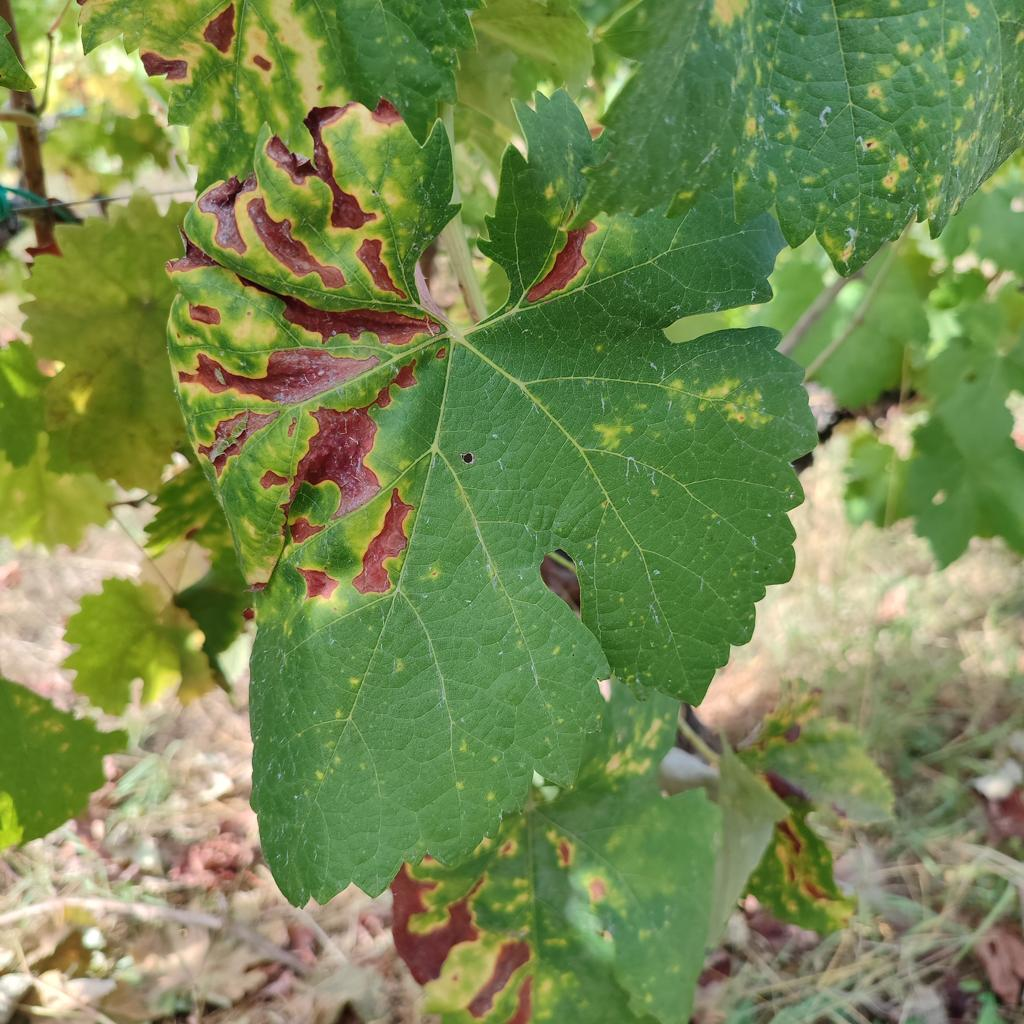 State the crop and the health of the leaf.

grapevine, esca complex
